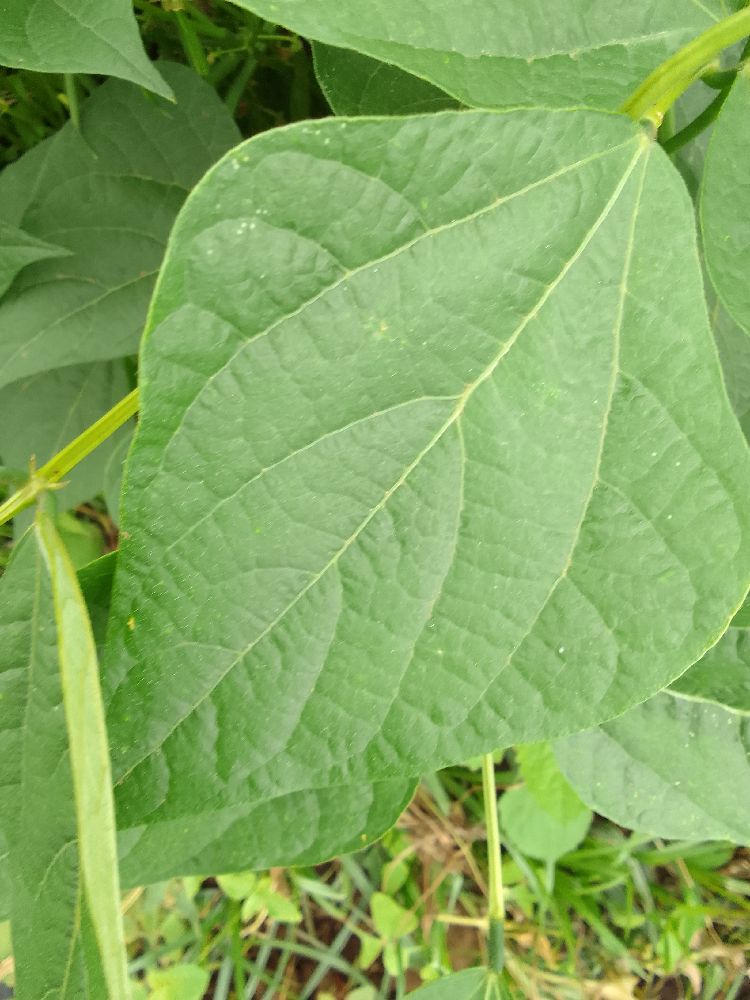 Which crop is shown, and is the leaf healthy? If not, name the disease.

common bean, healthy
